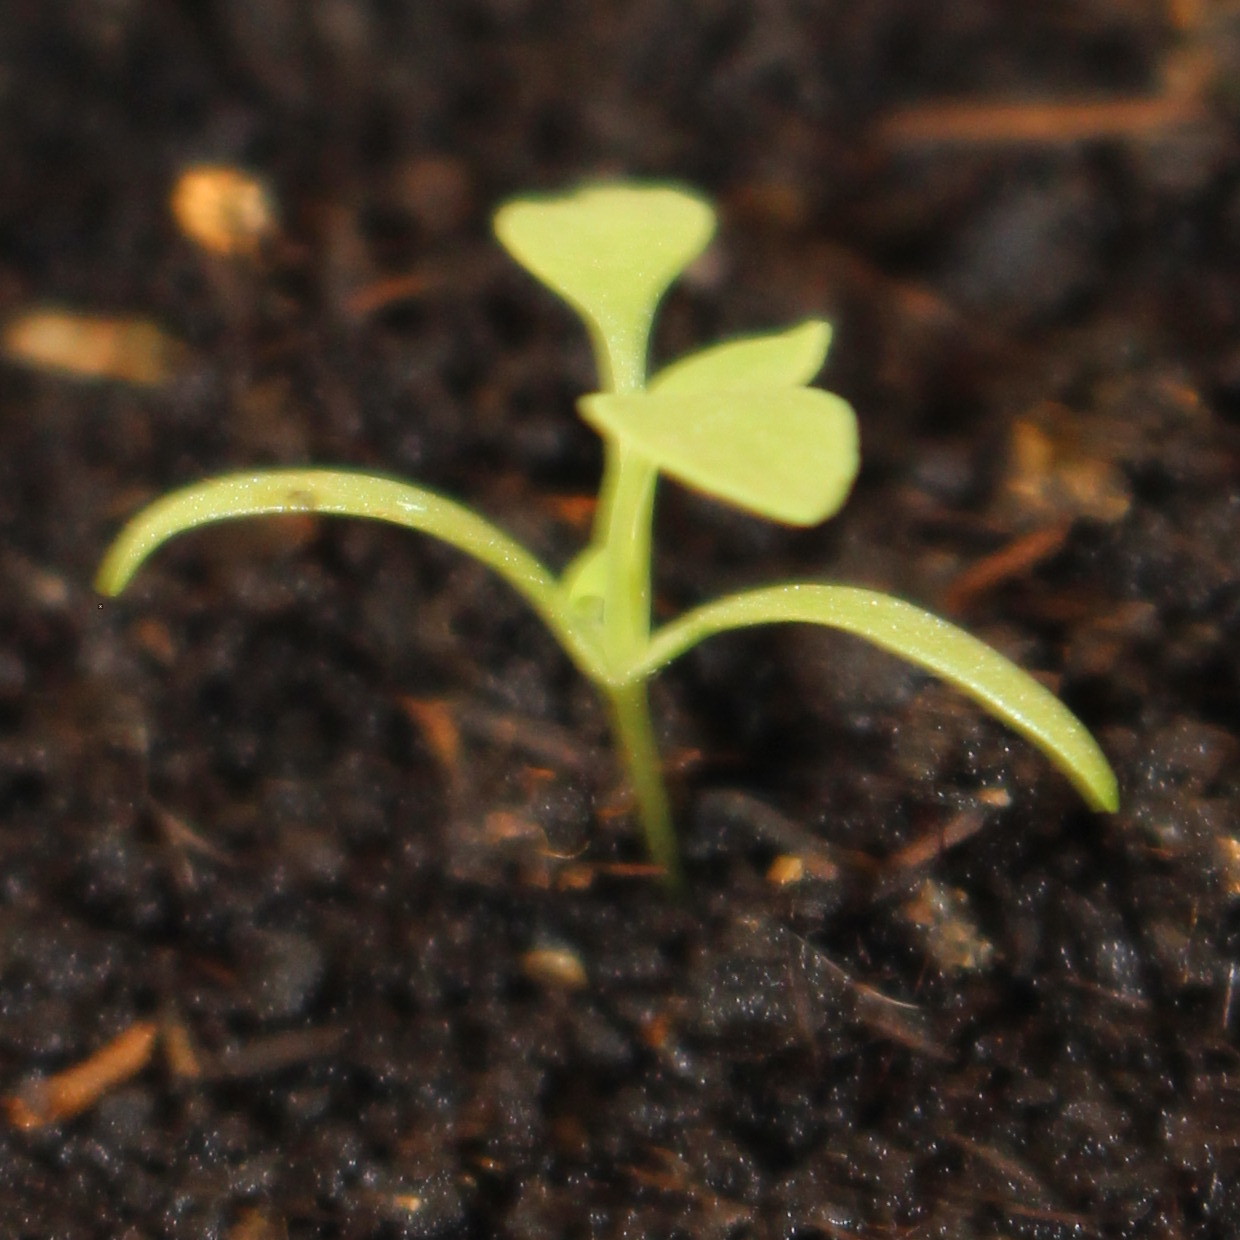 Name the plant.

Papaver rhoeas
